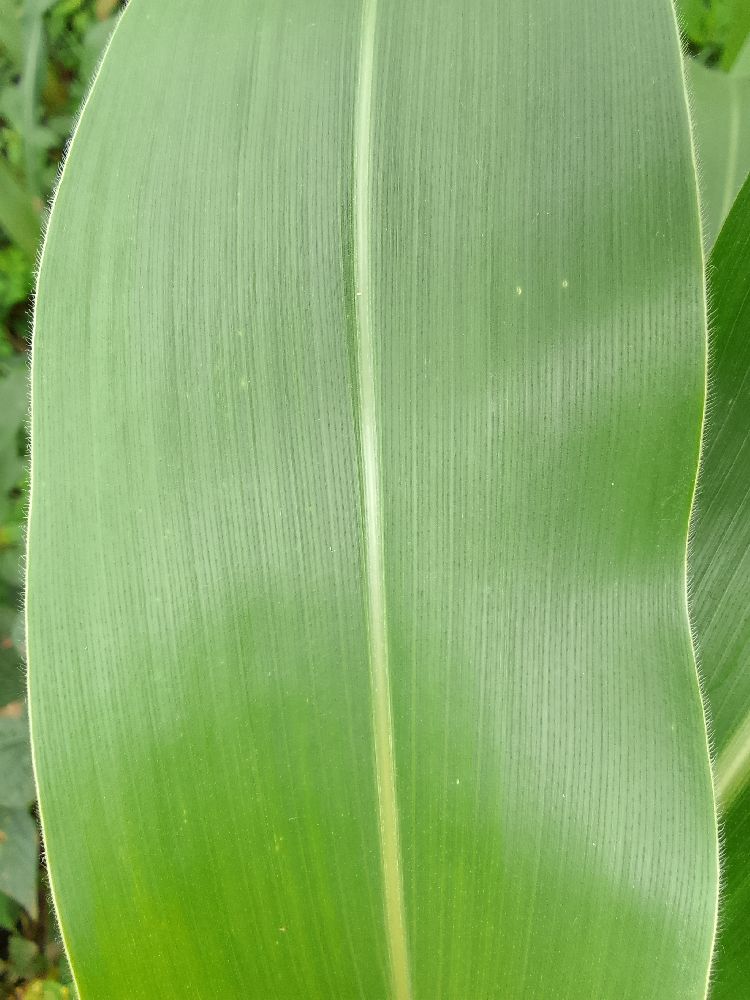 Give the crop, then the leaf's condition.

maize, healthy
